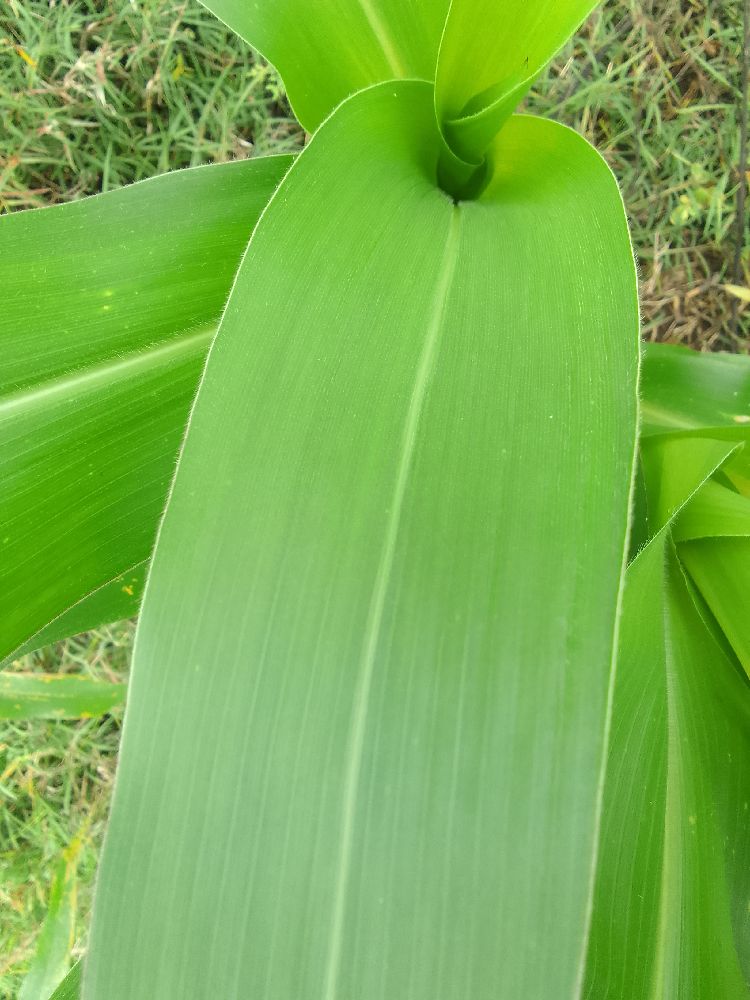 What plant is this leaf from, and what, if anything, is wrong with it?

maize, healthy
